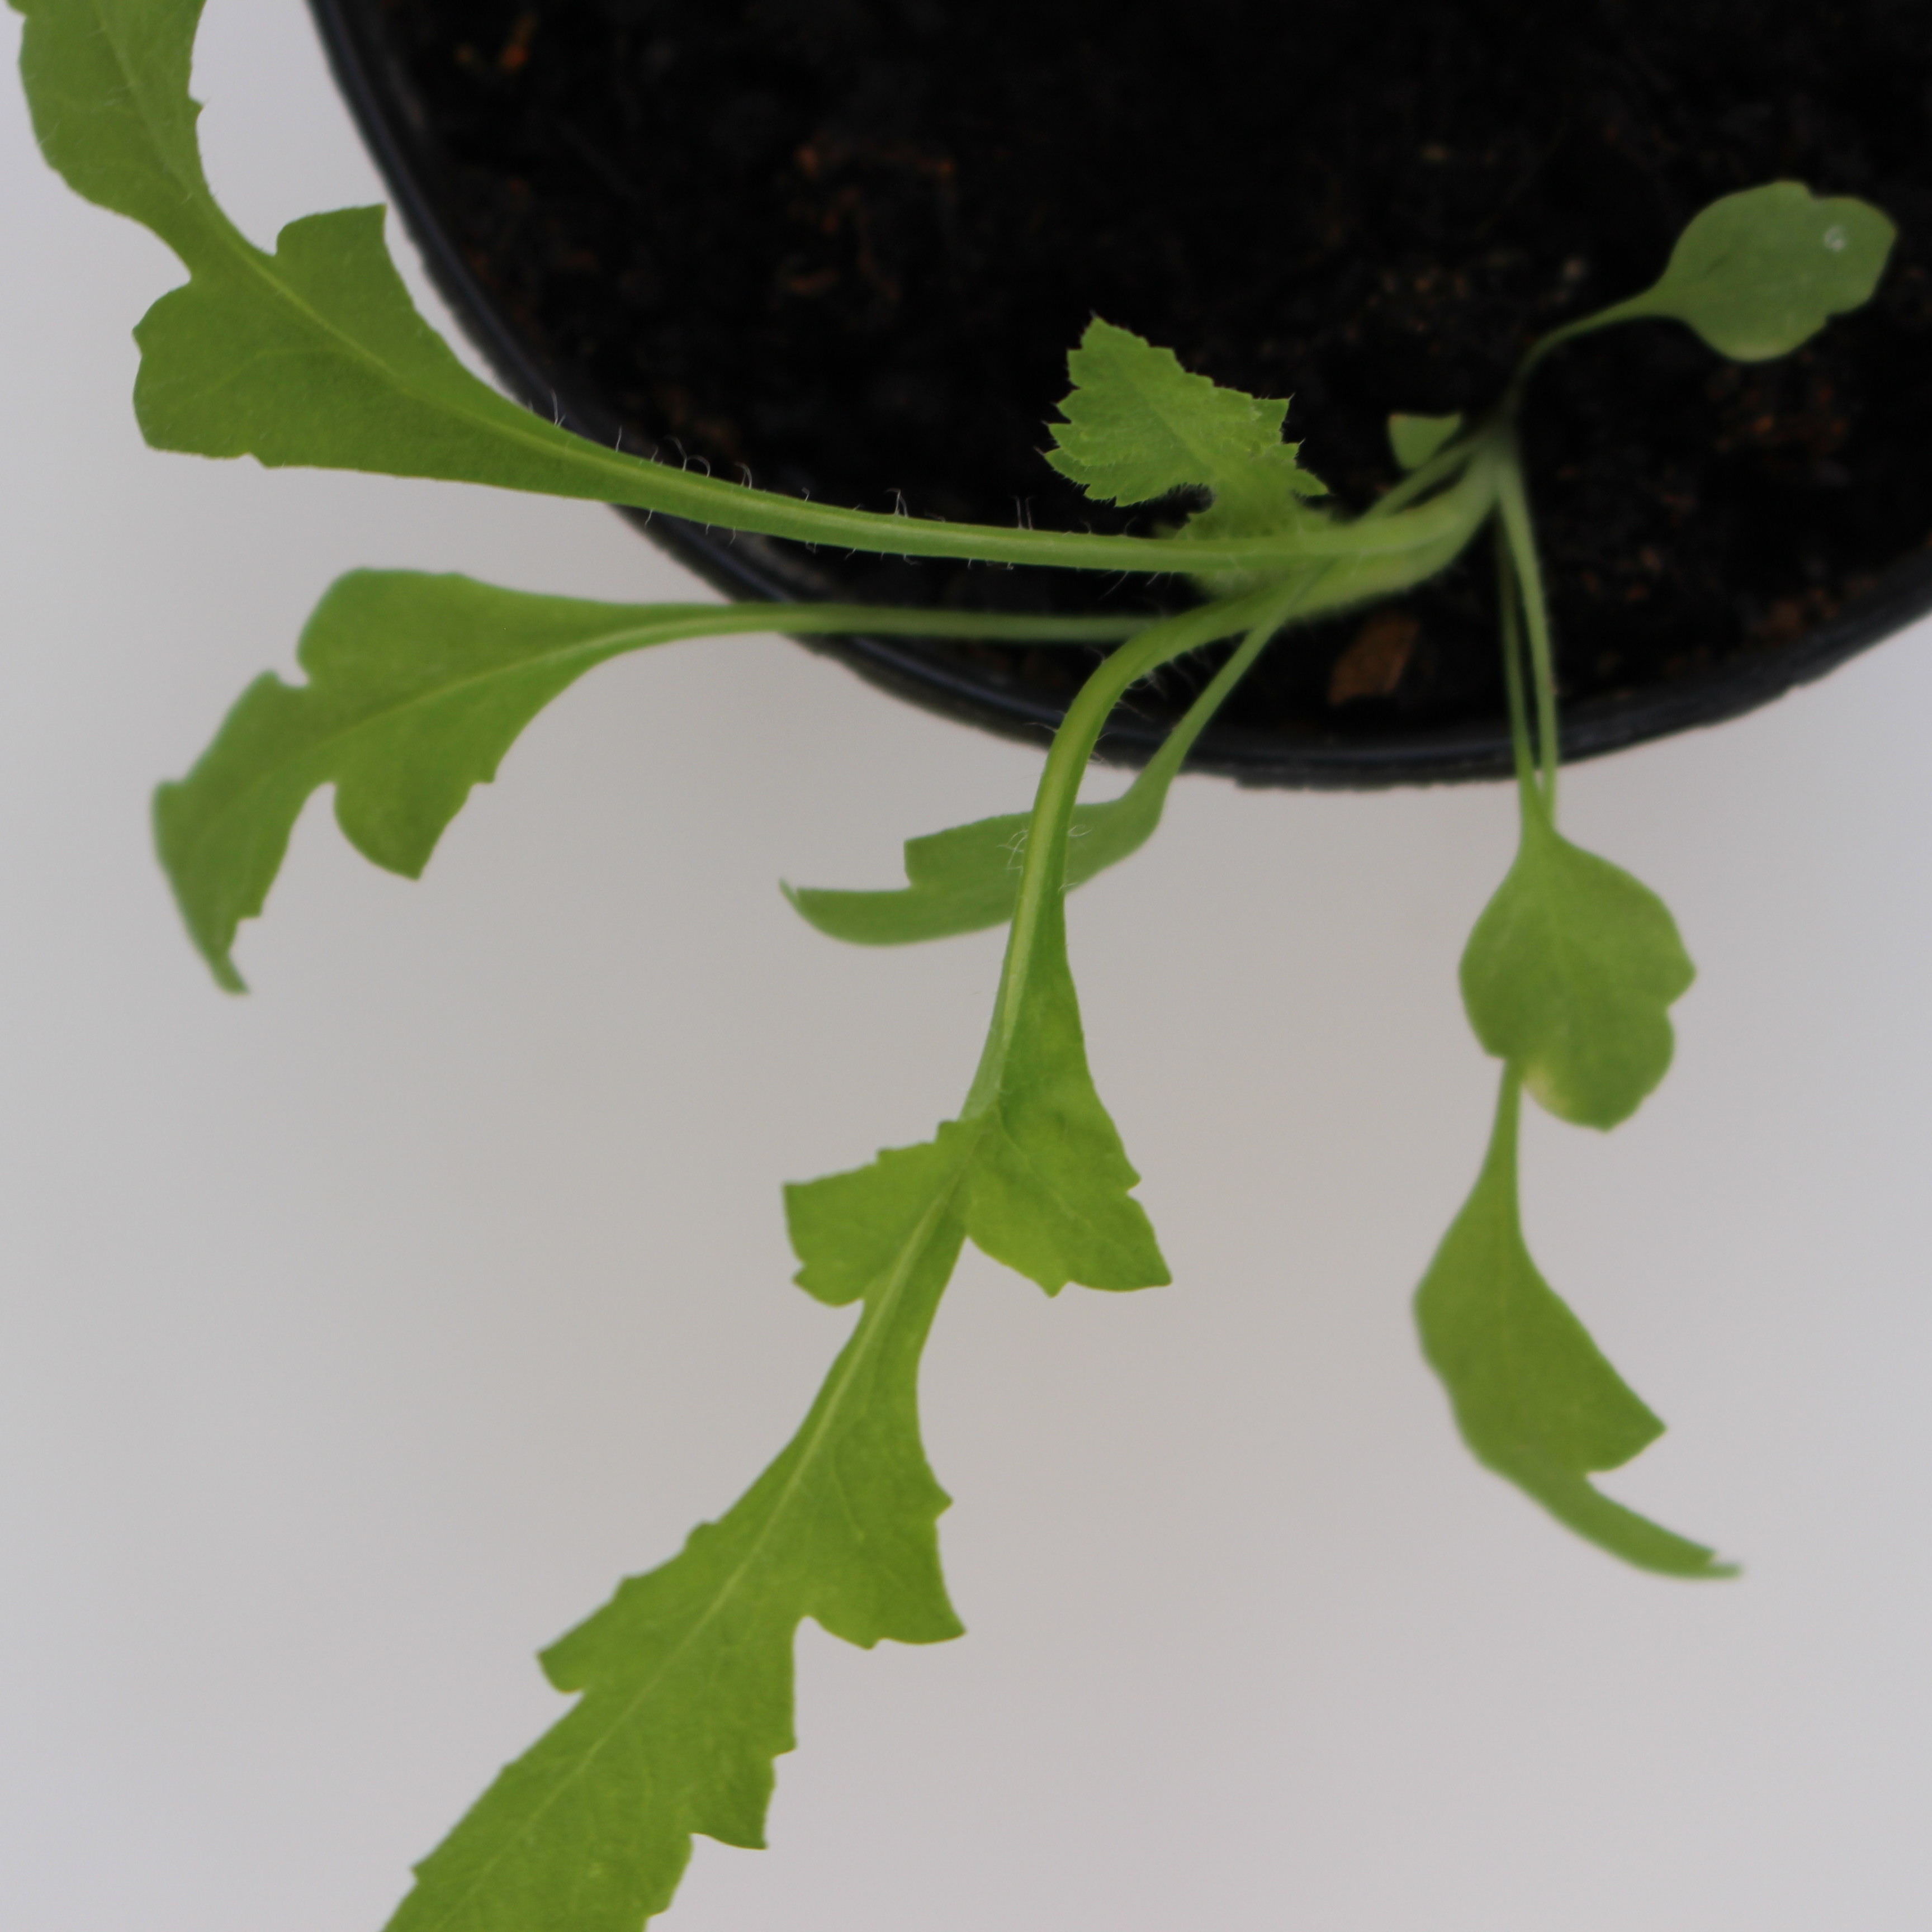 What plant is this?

Papaver rhoeas
